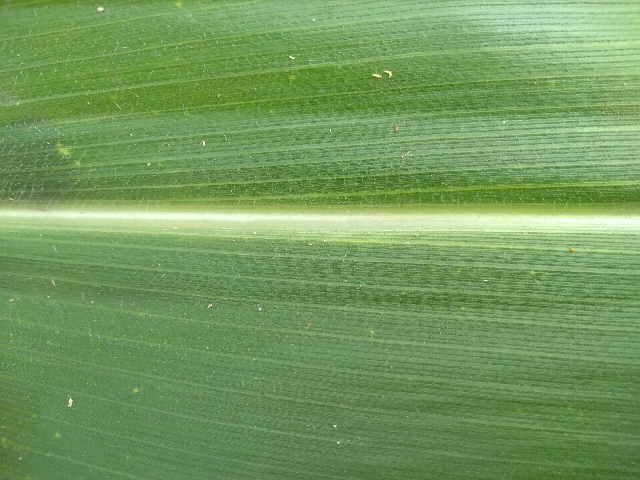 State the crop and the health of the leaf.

maize, healthy
